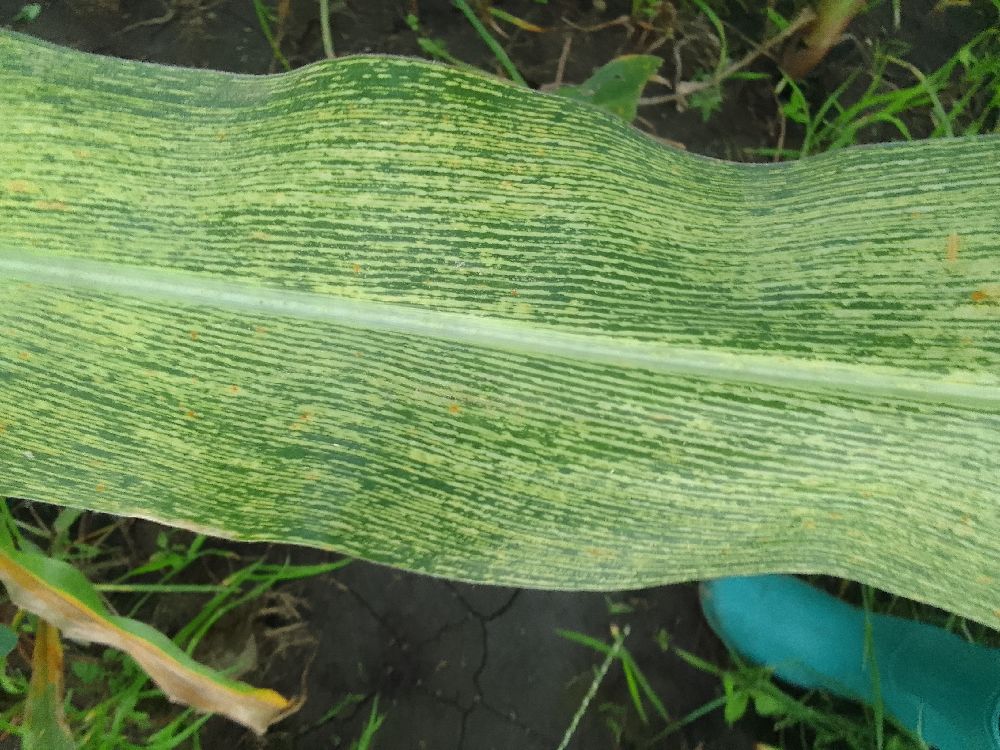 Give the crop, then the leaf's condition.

maize, maize streak virus
